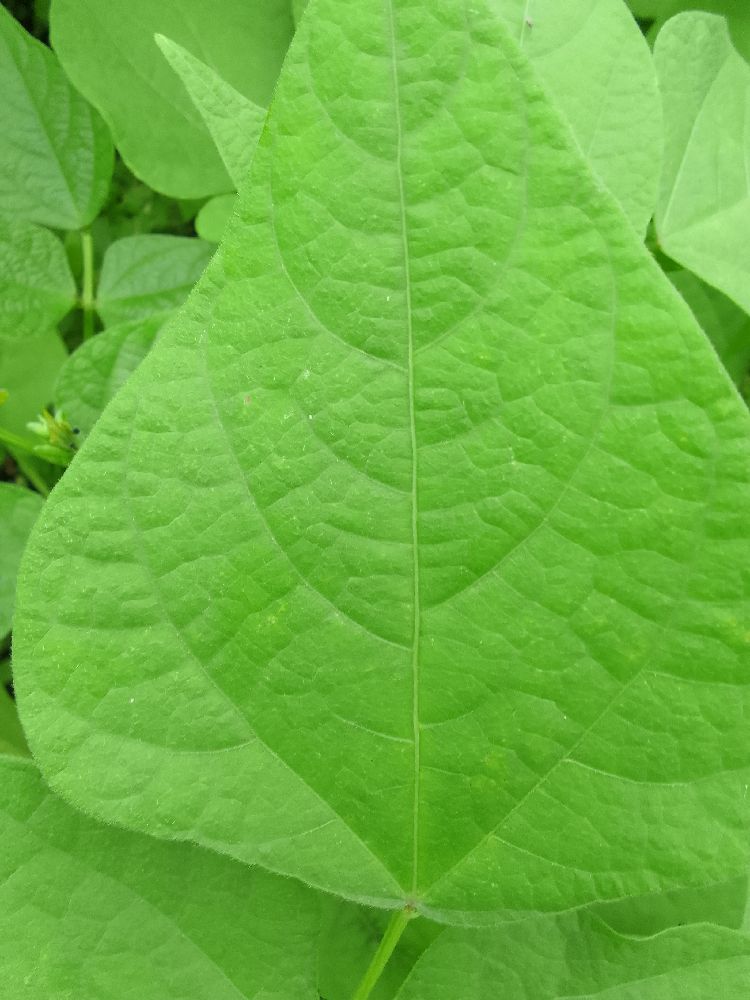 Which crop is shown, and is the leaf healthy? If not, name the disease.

common bean, healthy
